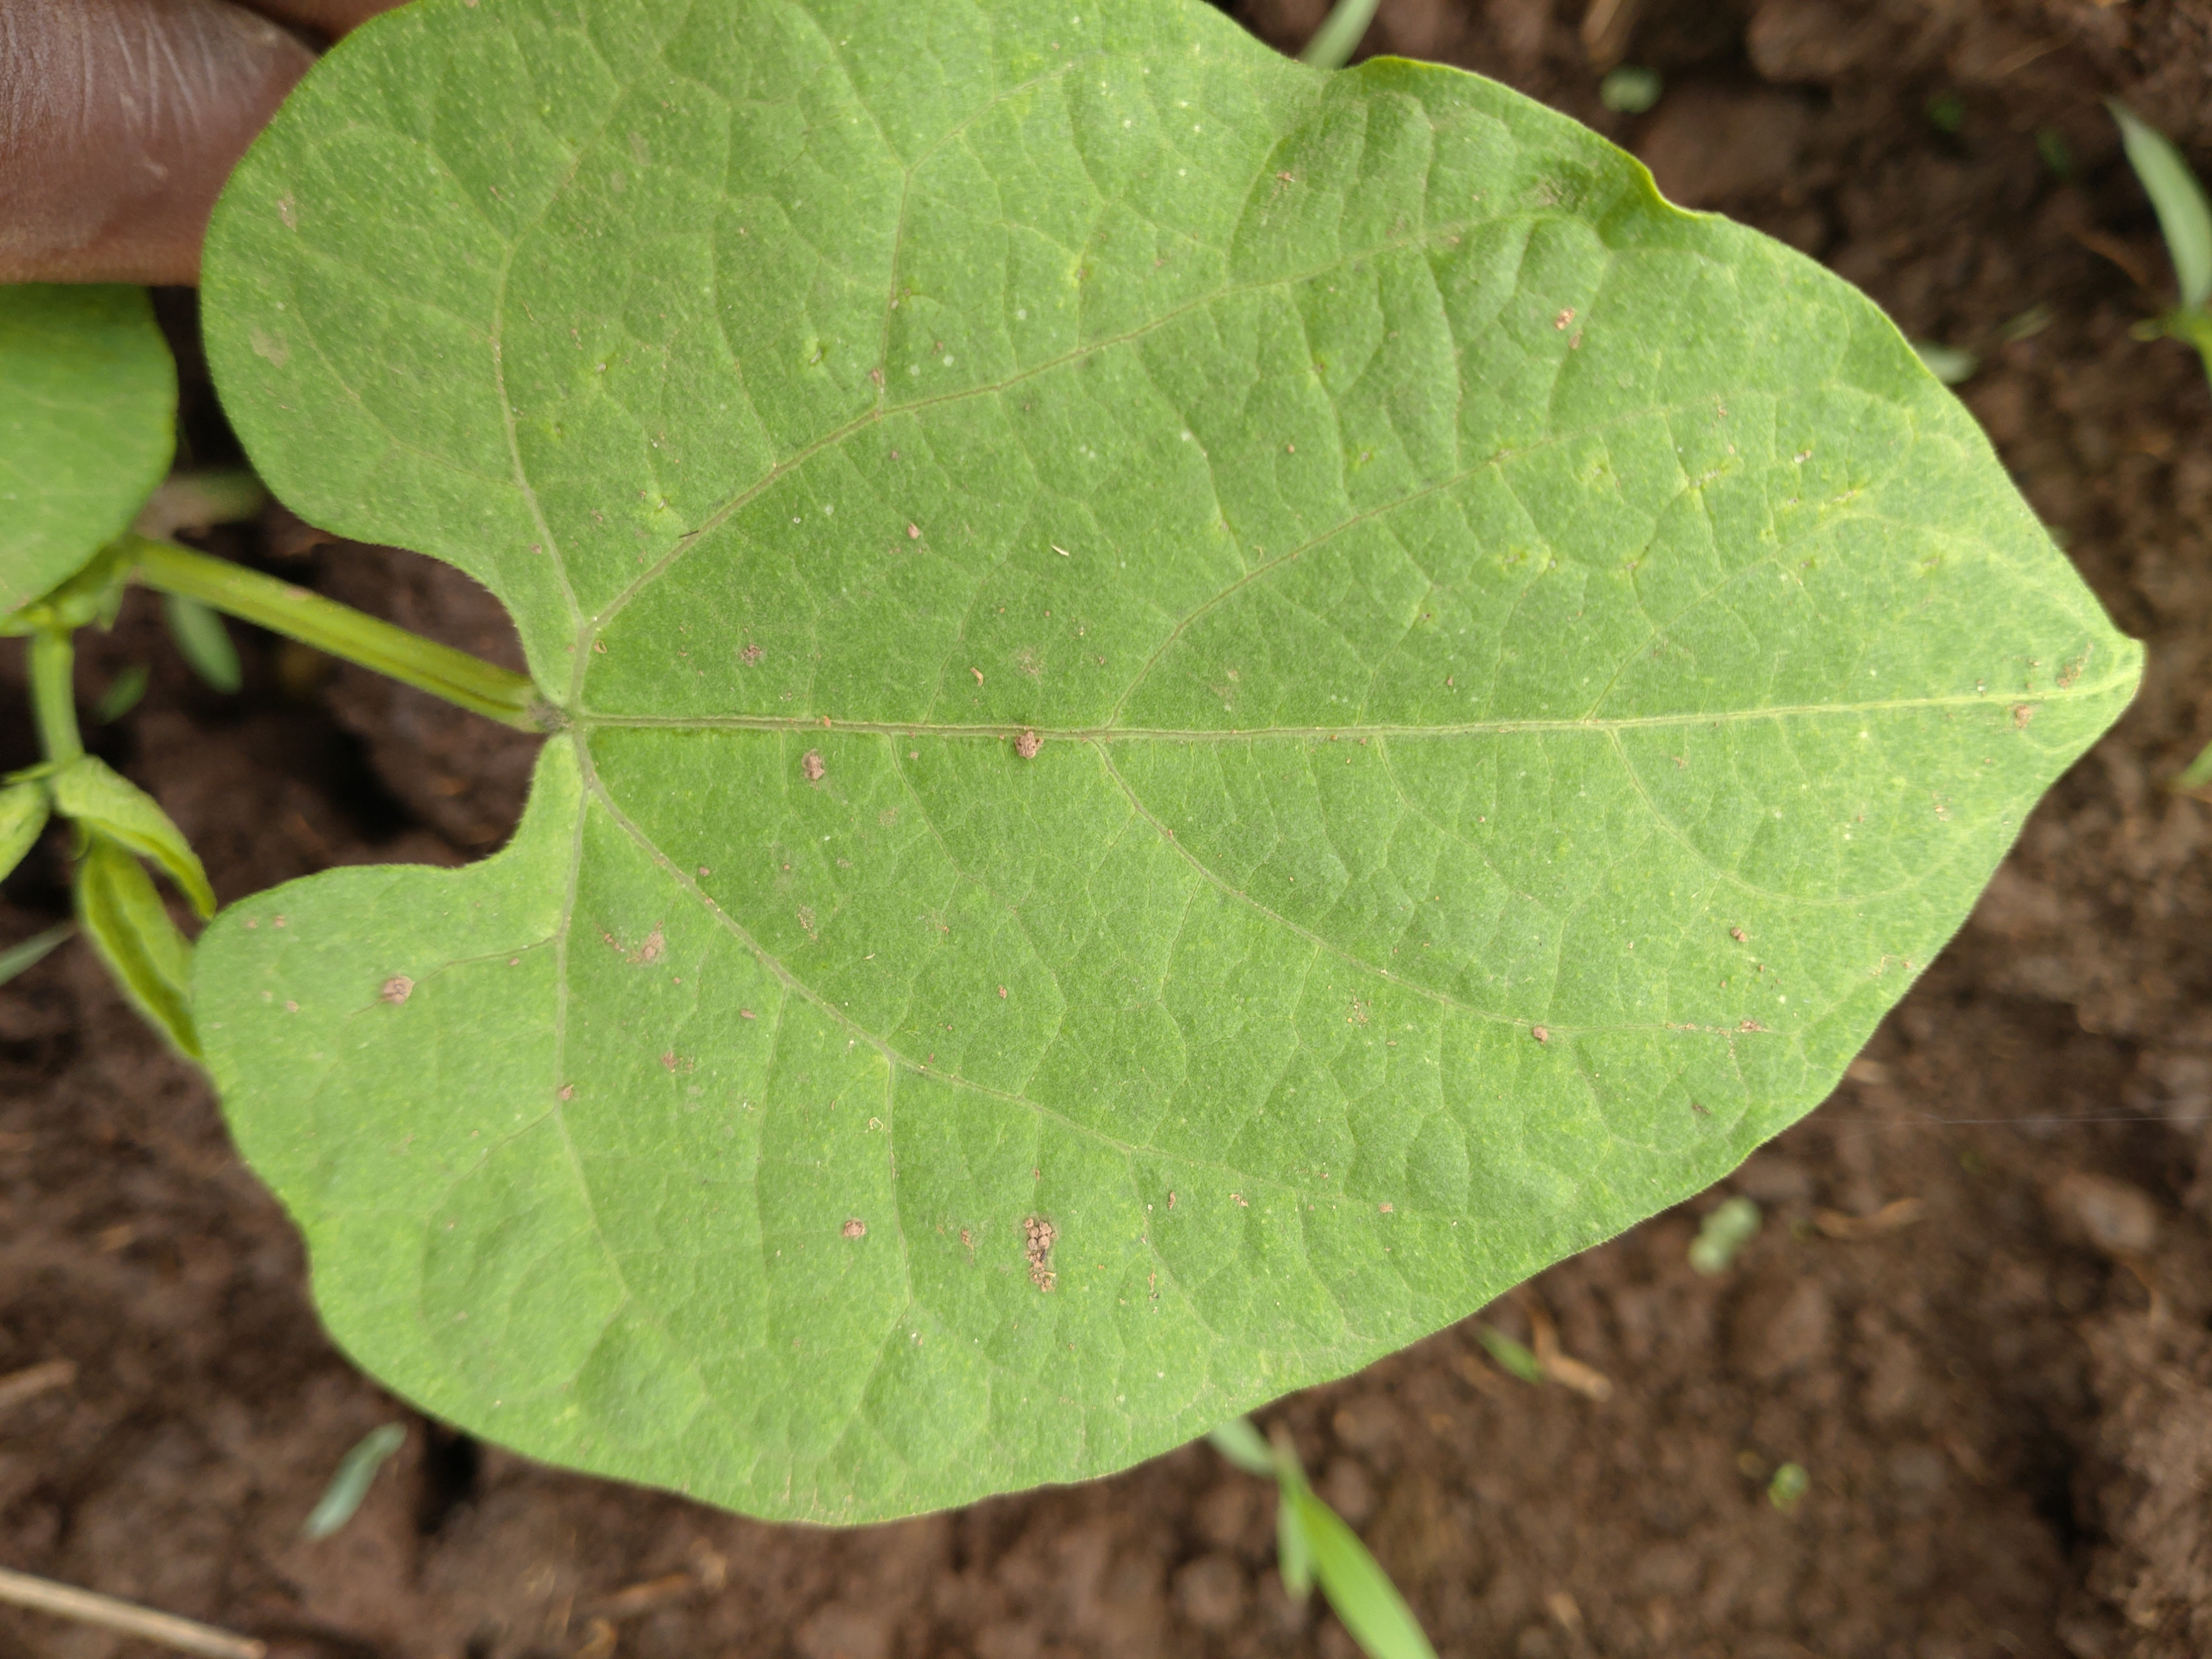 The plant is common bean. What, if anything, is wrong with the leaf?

healthy
